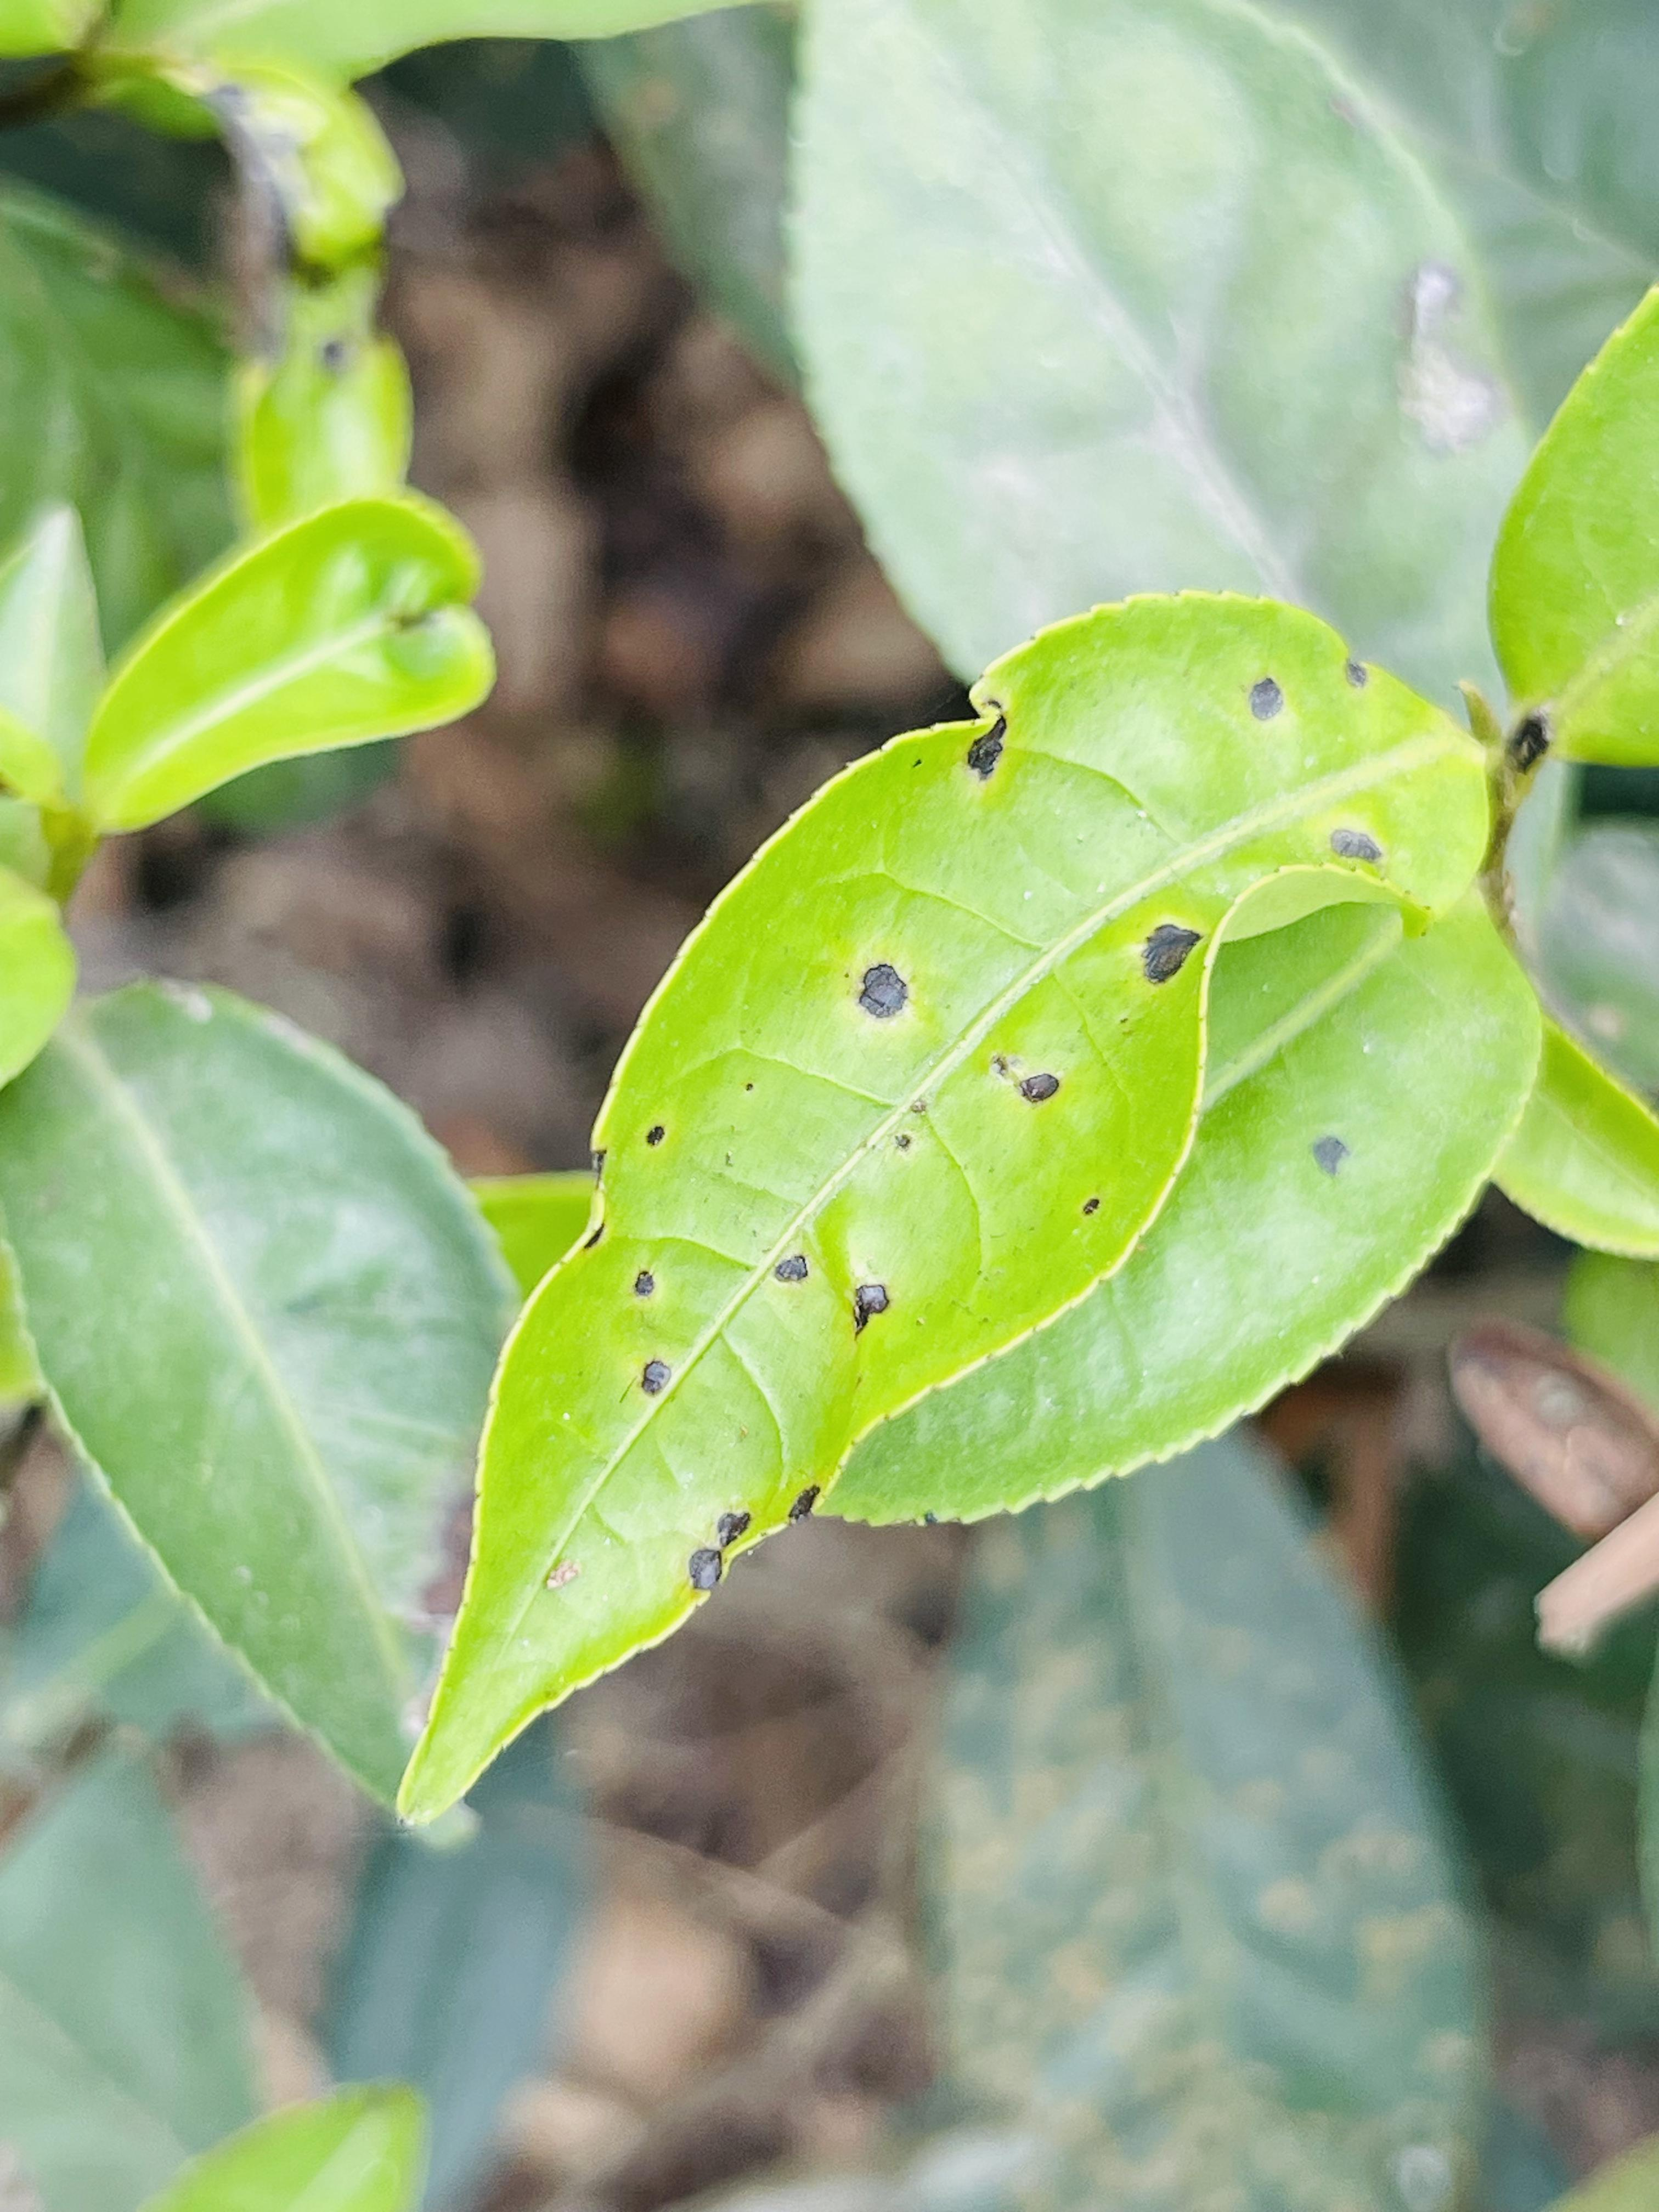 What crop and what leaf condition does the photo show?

tea, helopeltis
